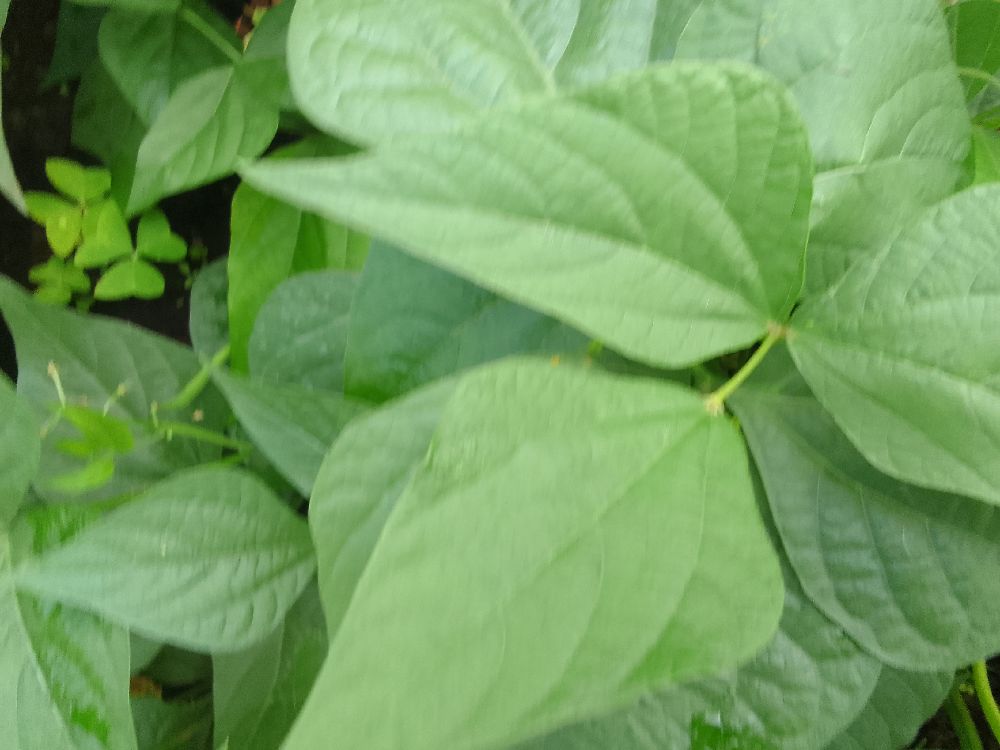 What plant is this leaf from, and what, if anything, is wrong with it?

common bean, healthy
